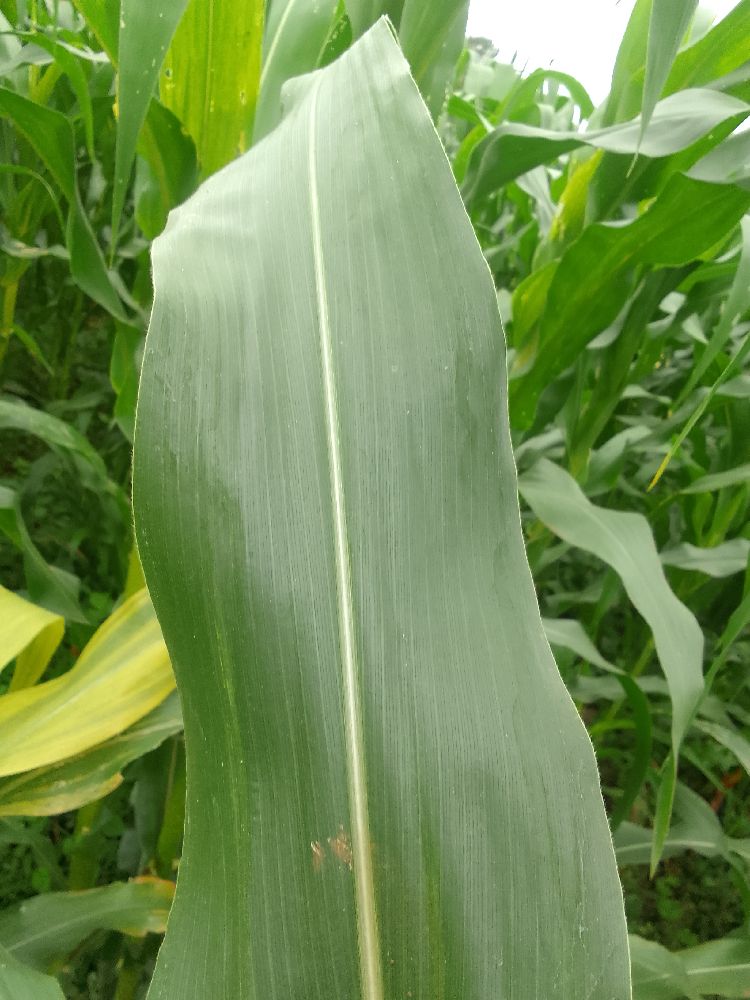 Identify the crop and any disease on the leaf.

maize, healthy
